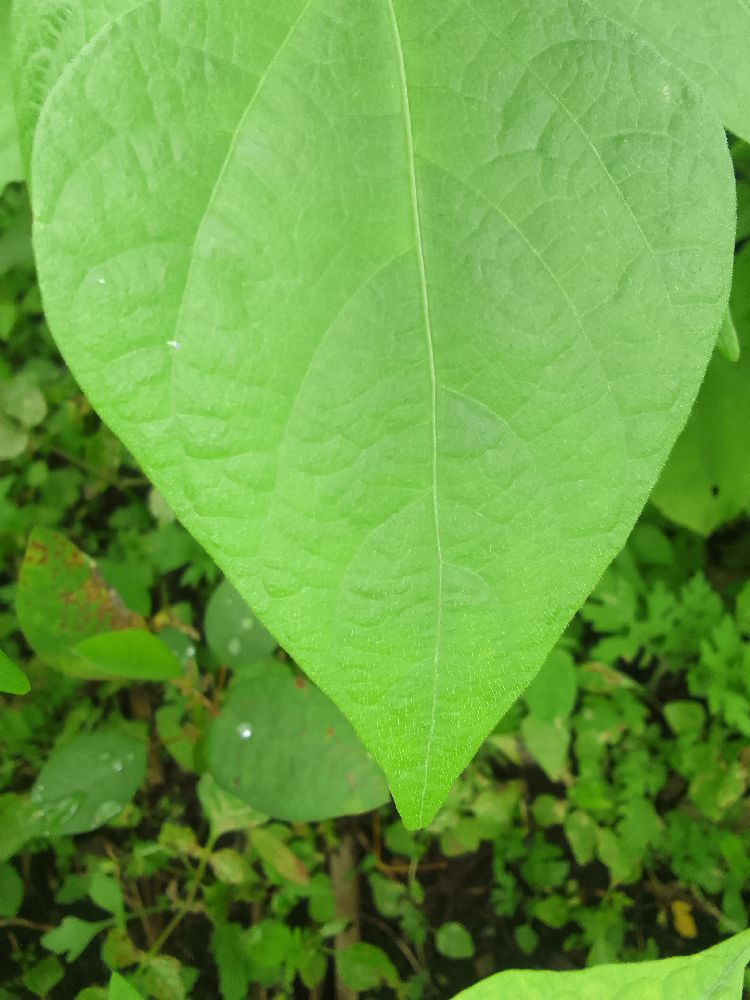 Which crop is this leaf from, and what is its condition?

common bean, healthy
